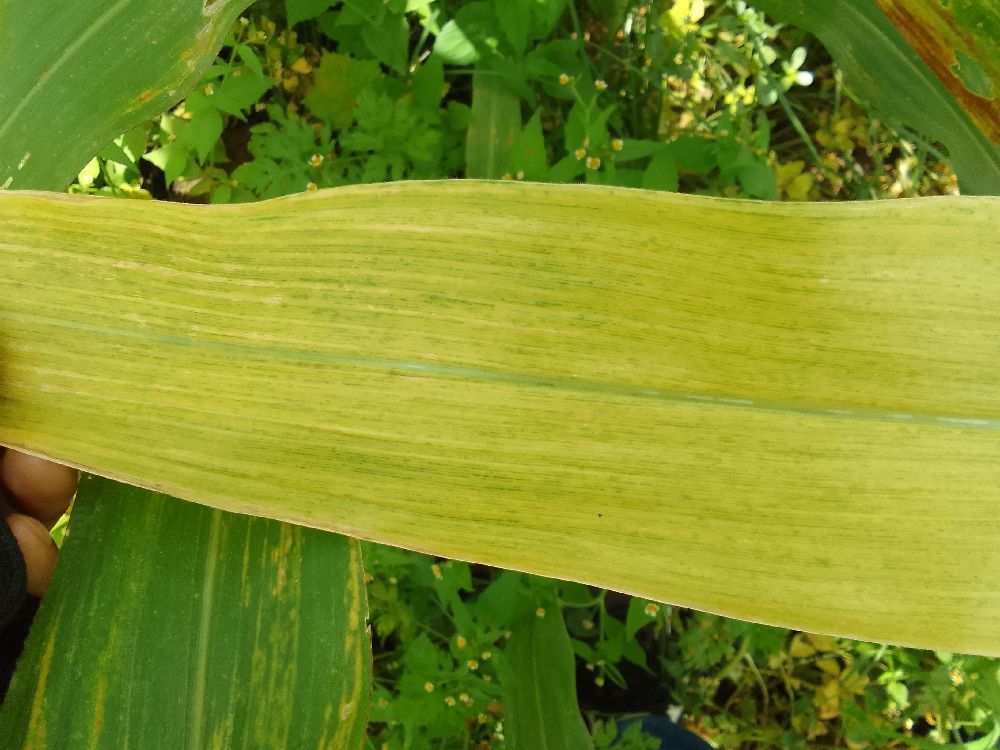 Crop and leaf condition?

maize, maize lethal necrosis
